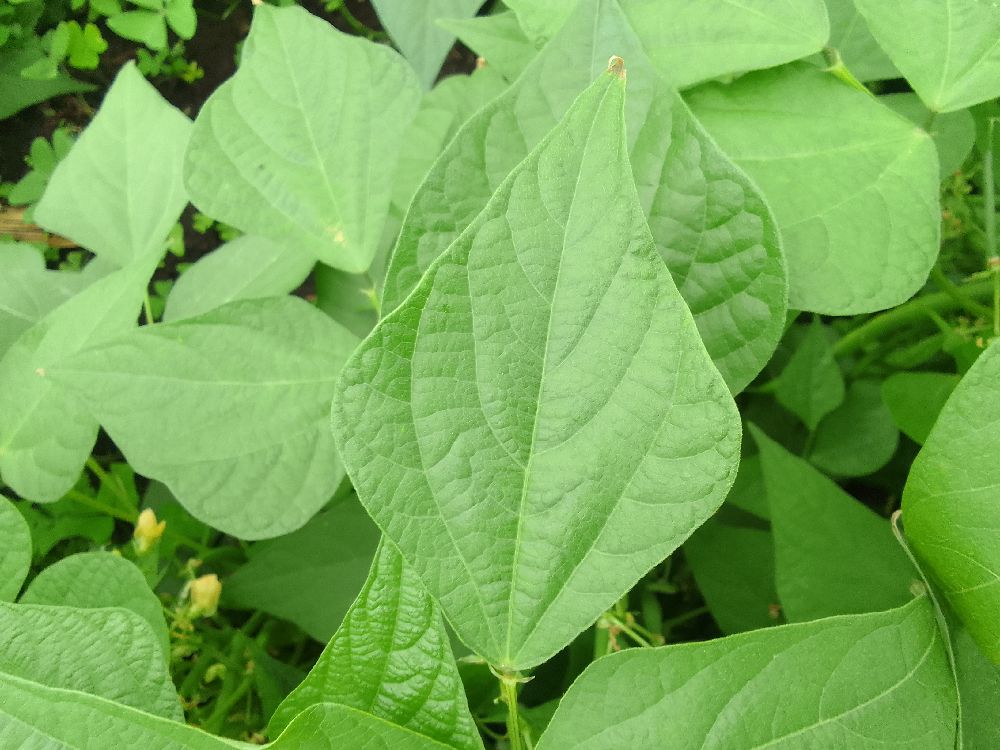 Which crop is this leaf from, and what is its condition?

common bean, healthy
